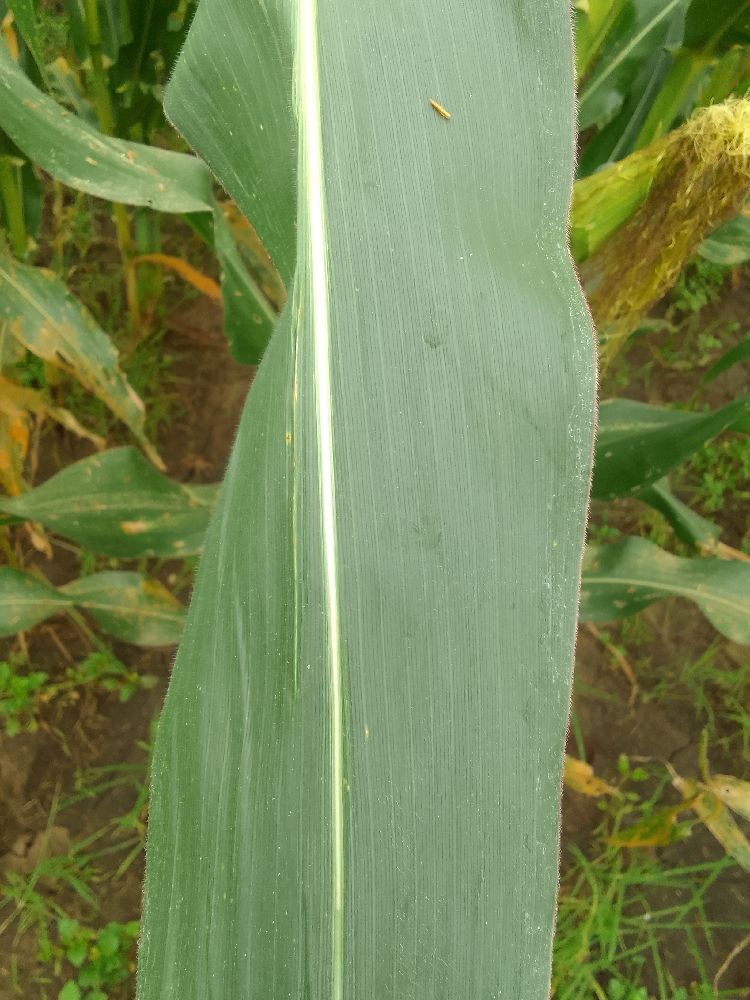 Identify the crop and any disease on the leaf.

maize, healthy
